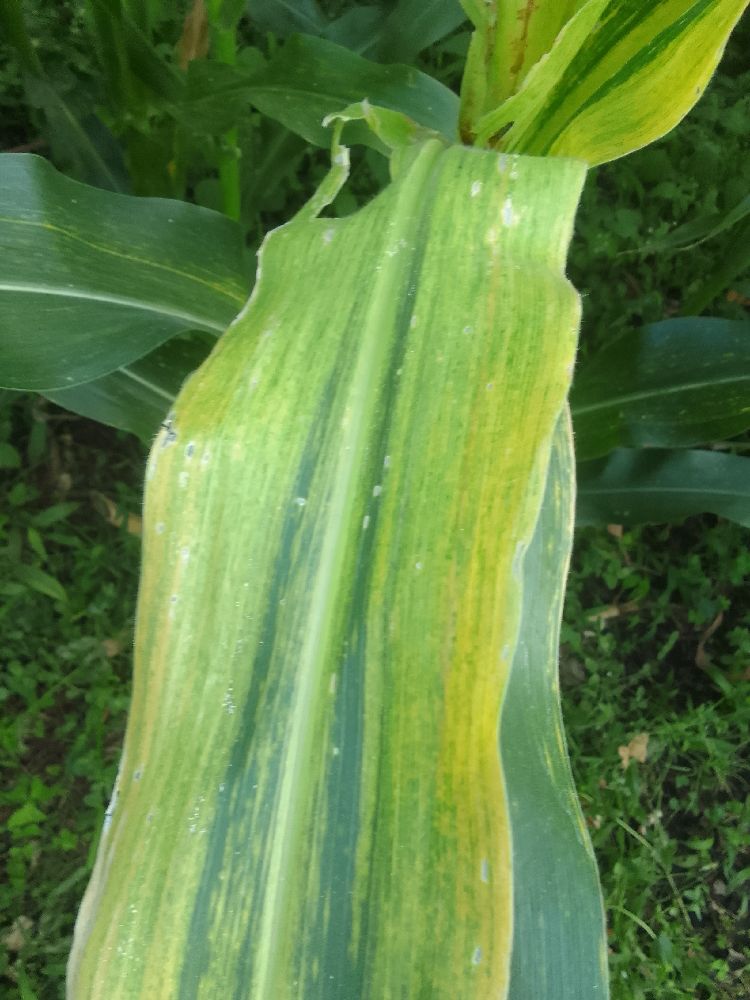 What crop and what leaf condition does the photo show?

maize, maize lethal necrosis
